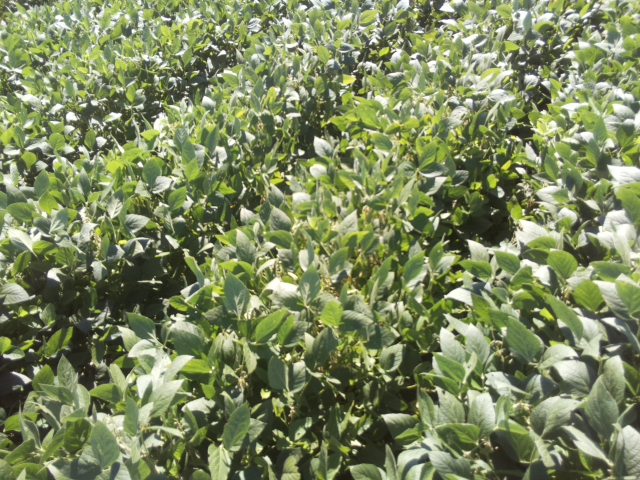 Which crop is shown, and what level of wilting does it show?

soybean, leaflets folding inward at secondary pulvinus with no turgor loss in leaflets or petioles
